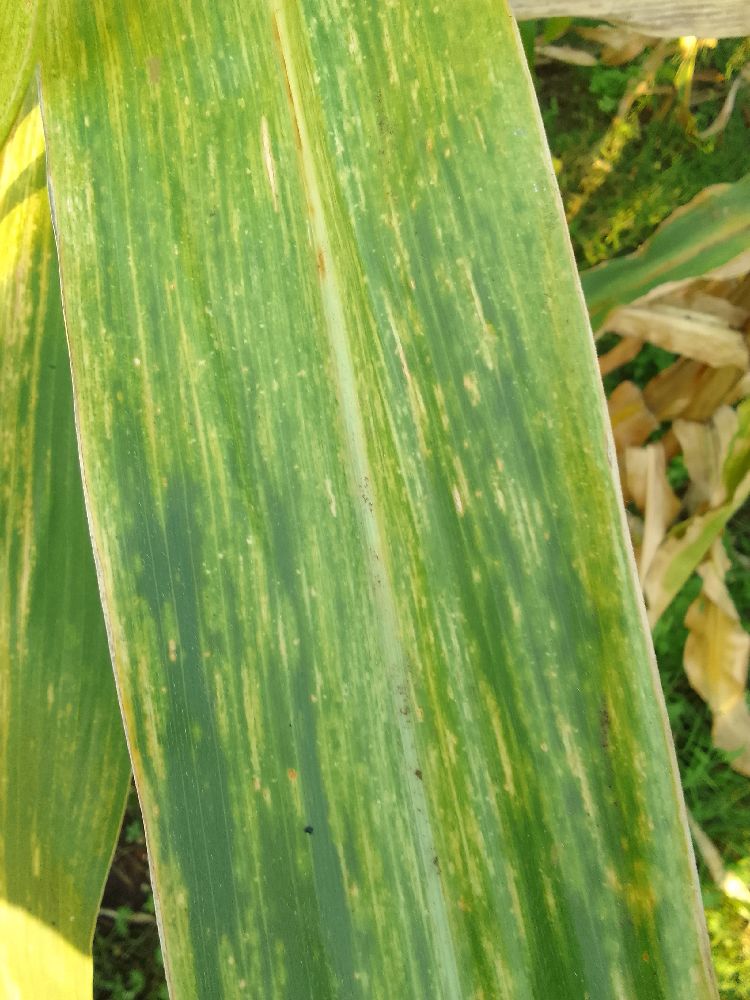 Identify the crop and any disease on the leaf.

maize, maize lethal necrosis
